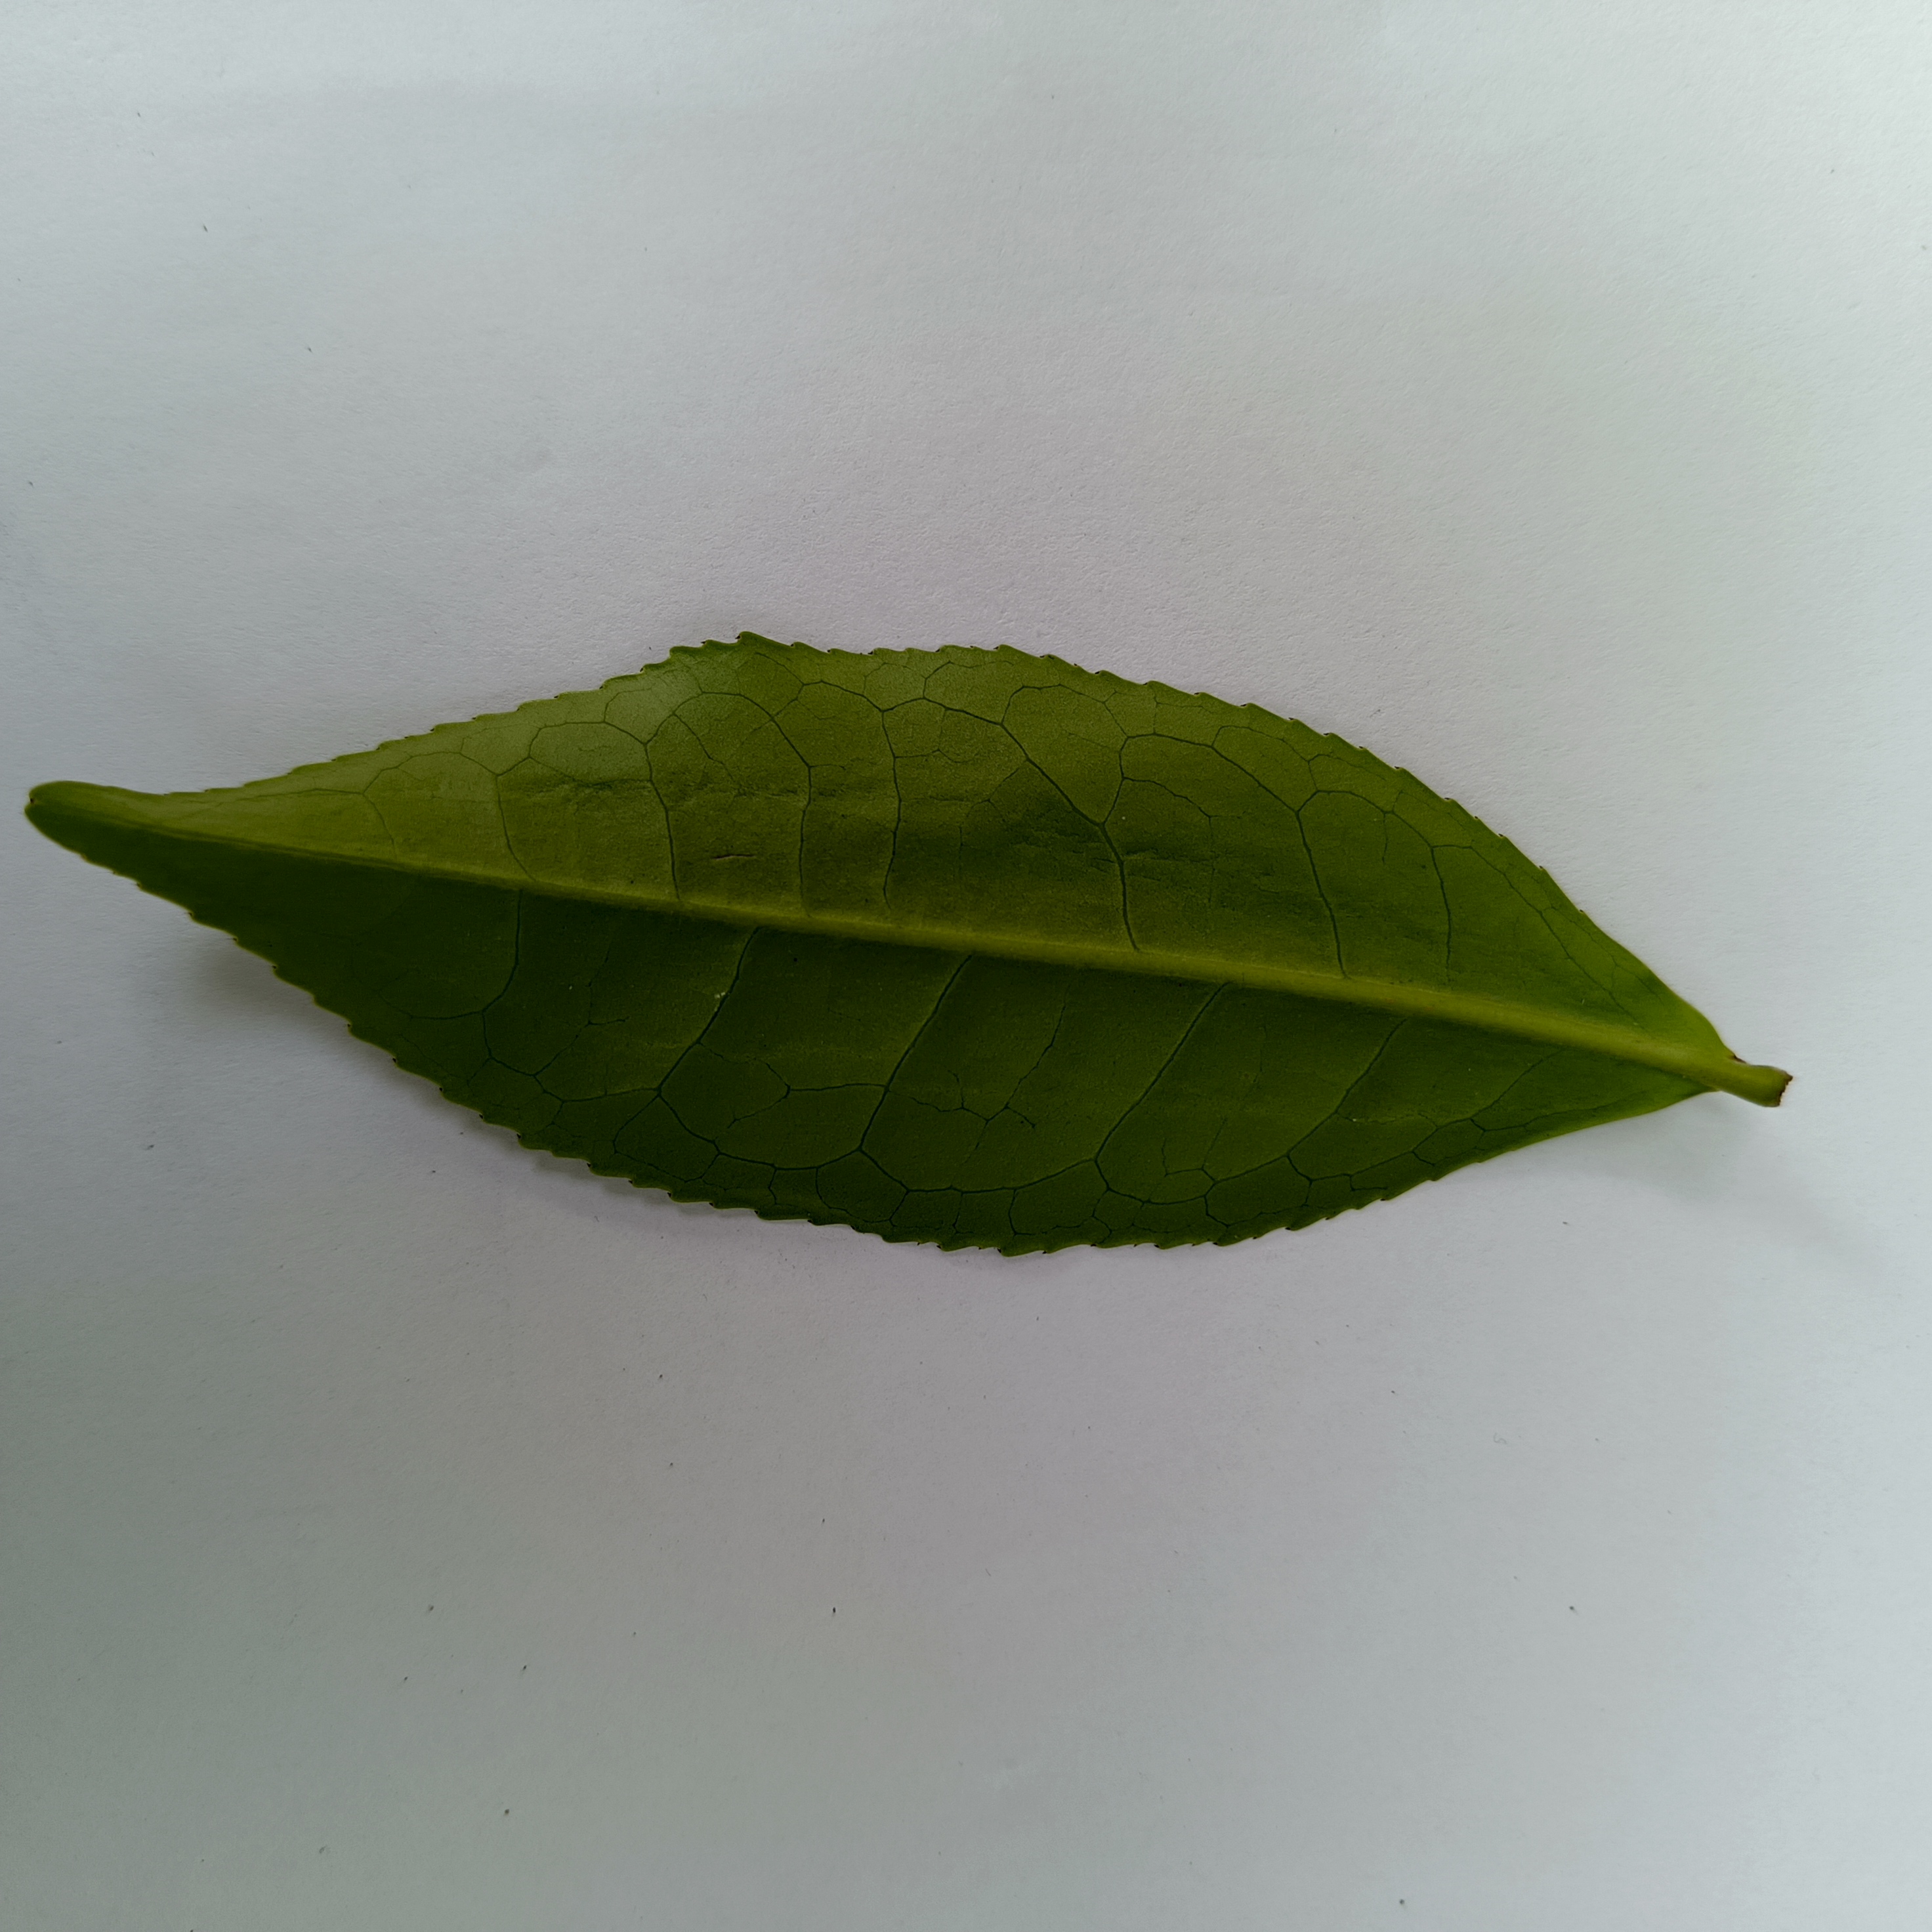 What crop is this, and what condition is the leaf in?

tea, healthy
